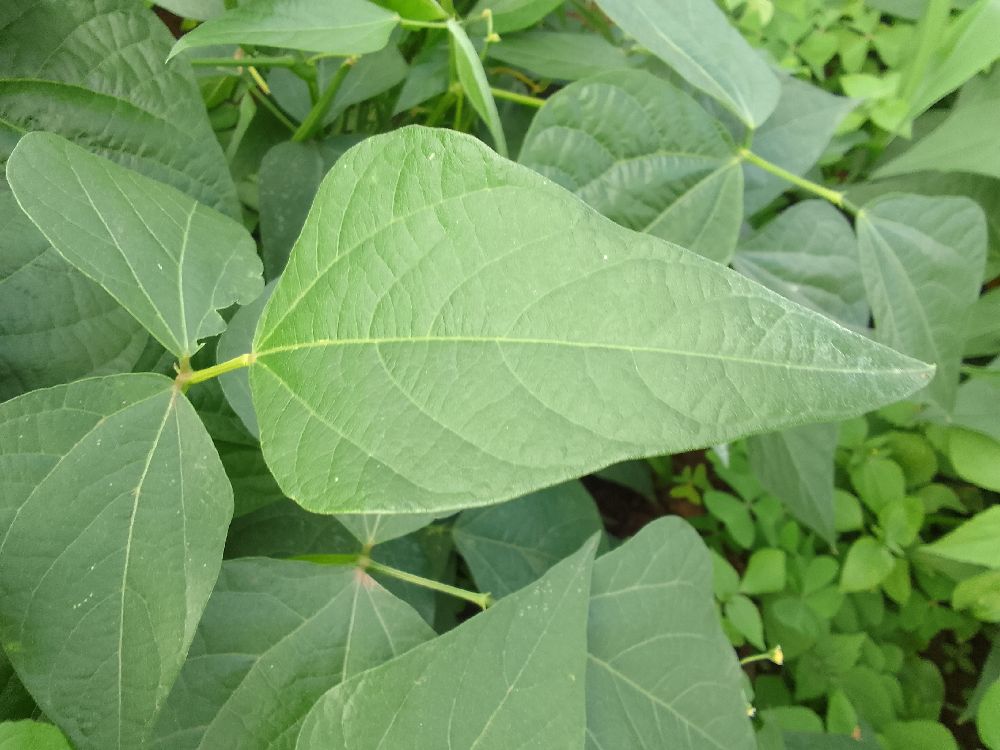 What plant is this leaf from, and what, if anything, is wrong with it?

common bean, healthy
